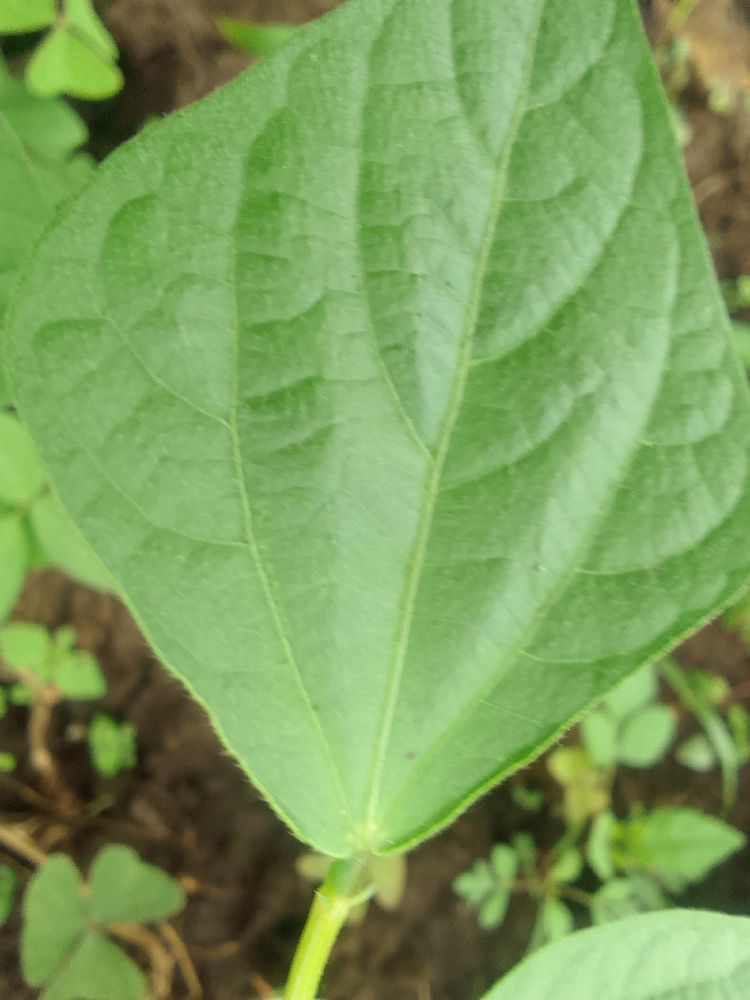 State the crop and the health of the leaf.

common bean, healthy
